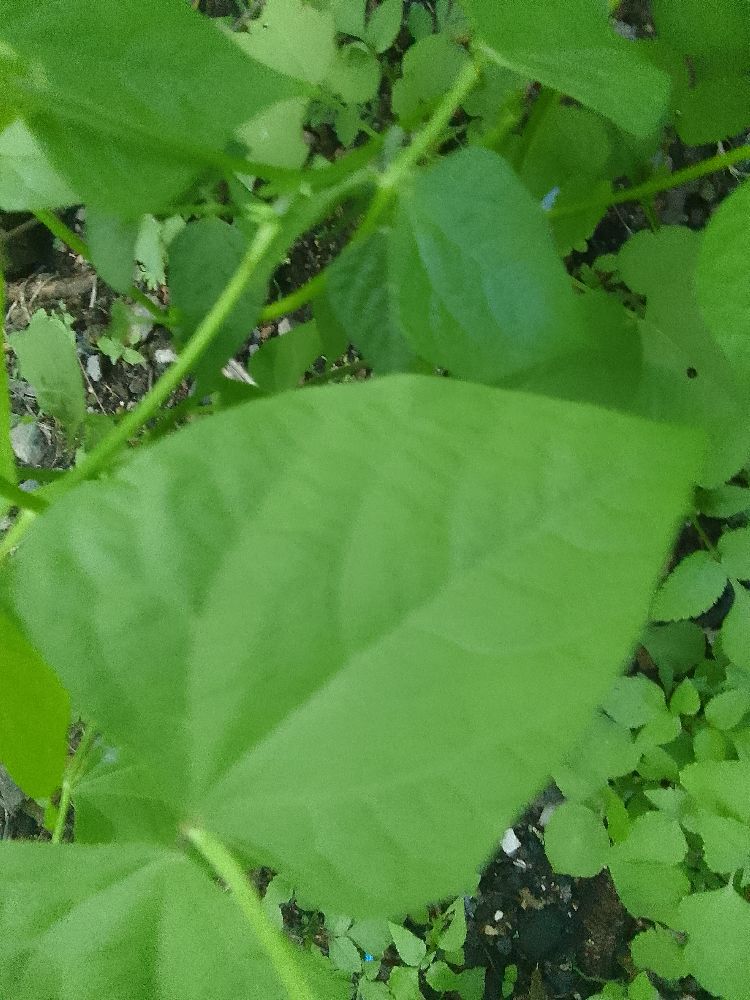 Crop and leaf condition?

common bean, healthy
